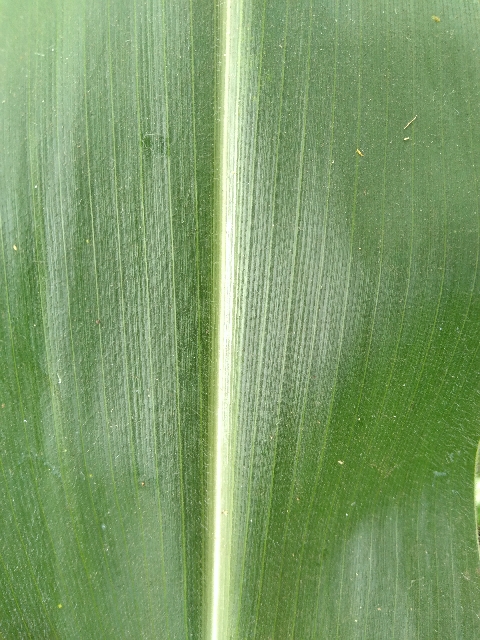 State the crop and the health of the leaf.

maize, healthy
